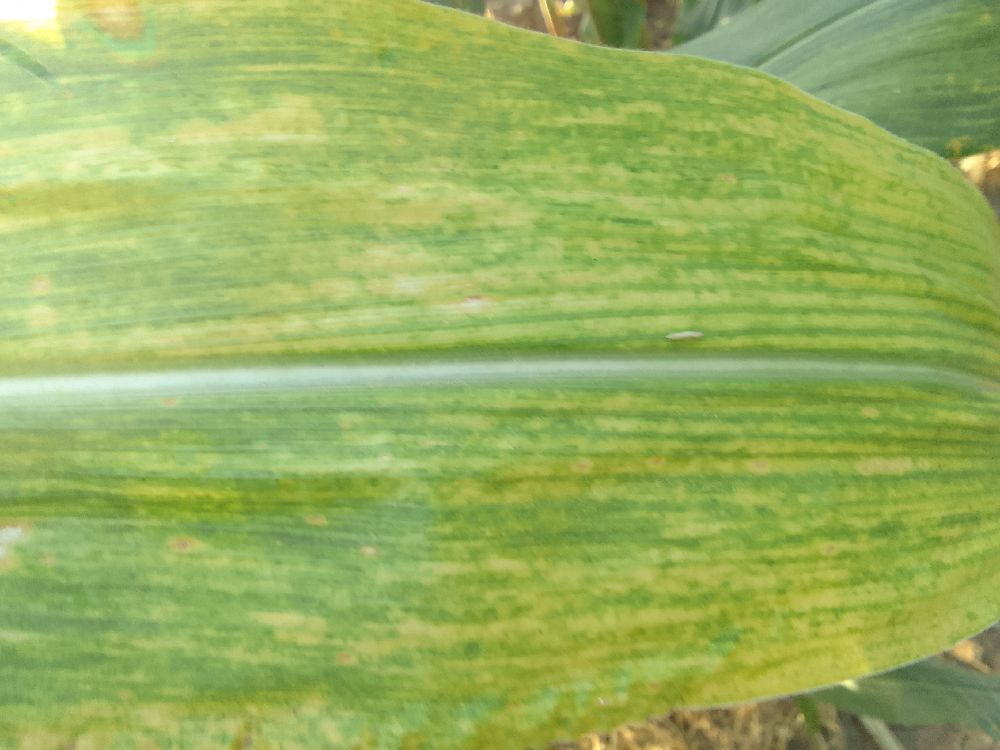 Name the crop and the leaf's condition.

maize, maize lethal necrosis
